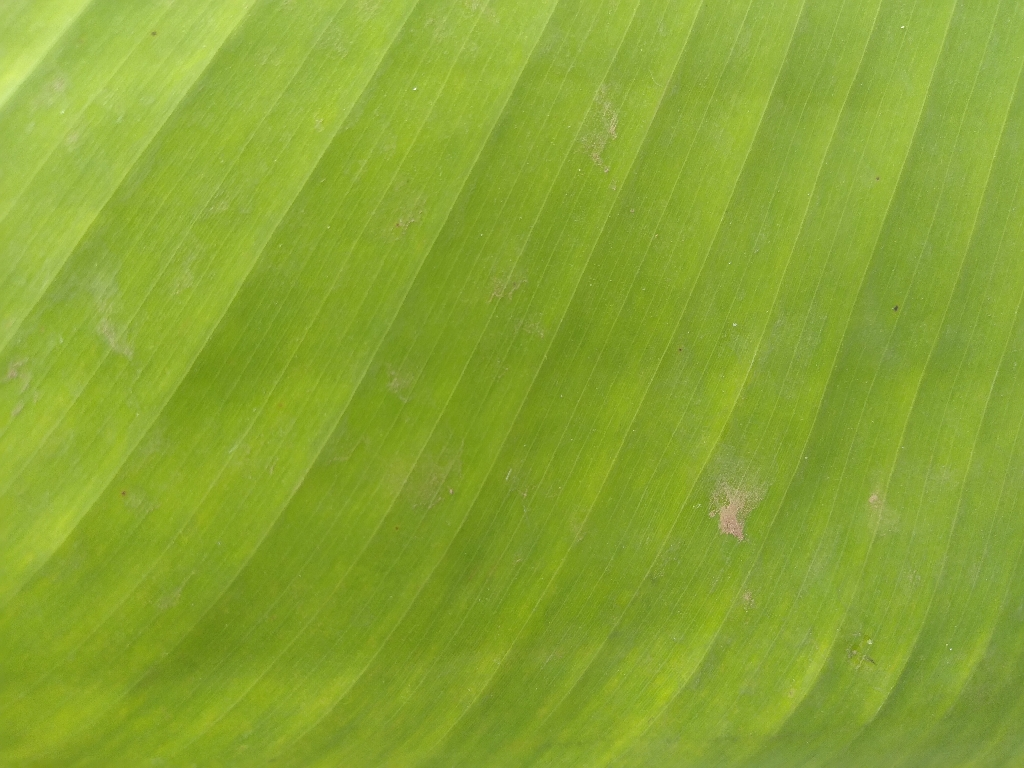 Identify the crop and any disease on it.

banana, healthy
